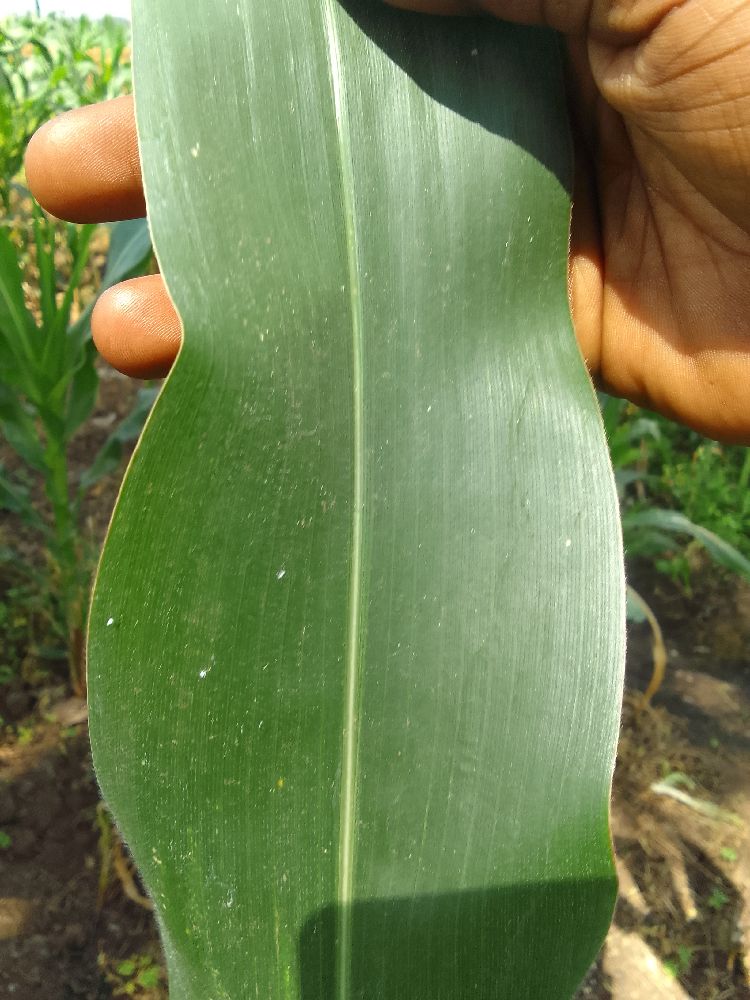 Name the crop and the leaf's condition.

maize, healthy
